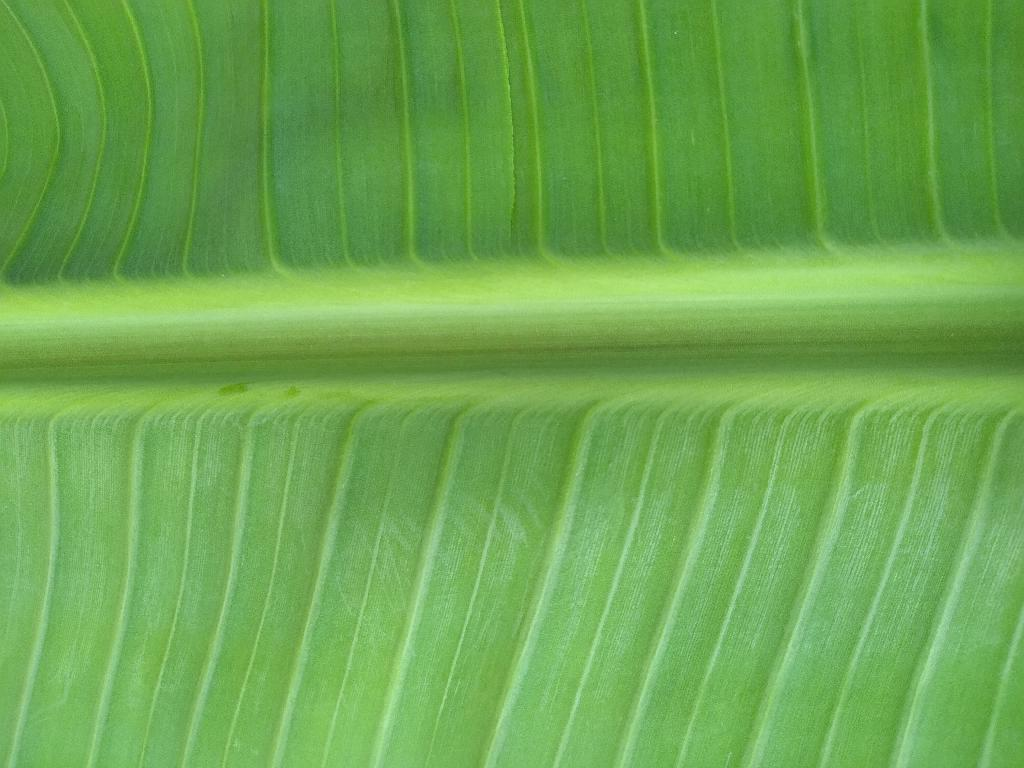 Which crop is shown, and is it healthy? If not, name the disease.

banana, healthy
